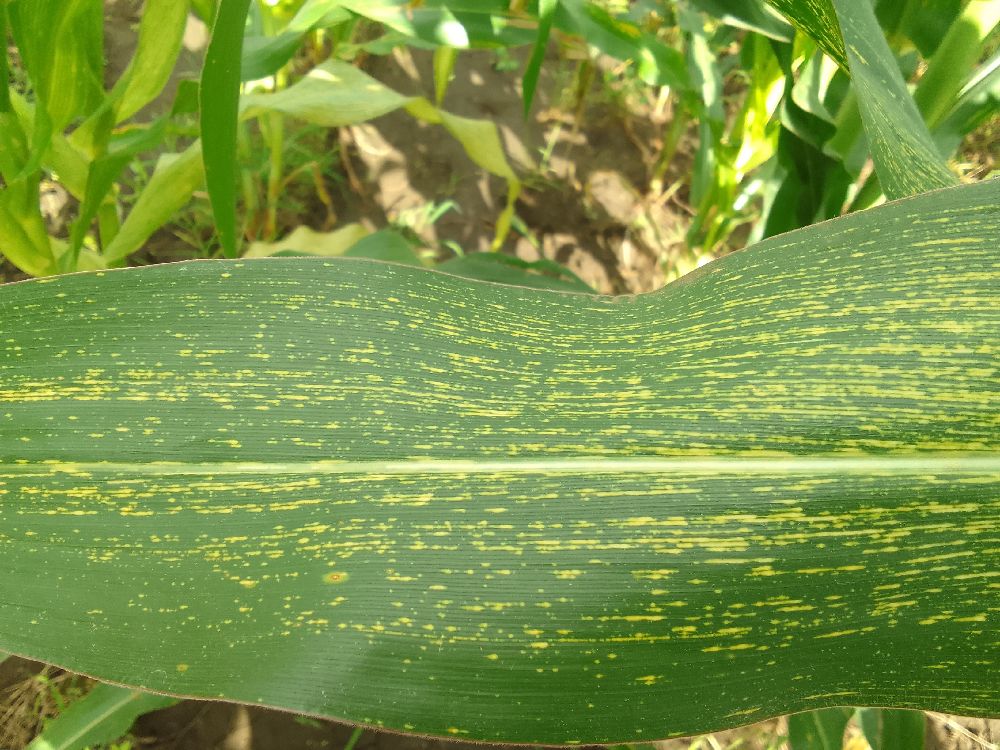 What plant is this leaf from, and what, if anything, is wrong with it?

maize, maize streak virus
